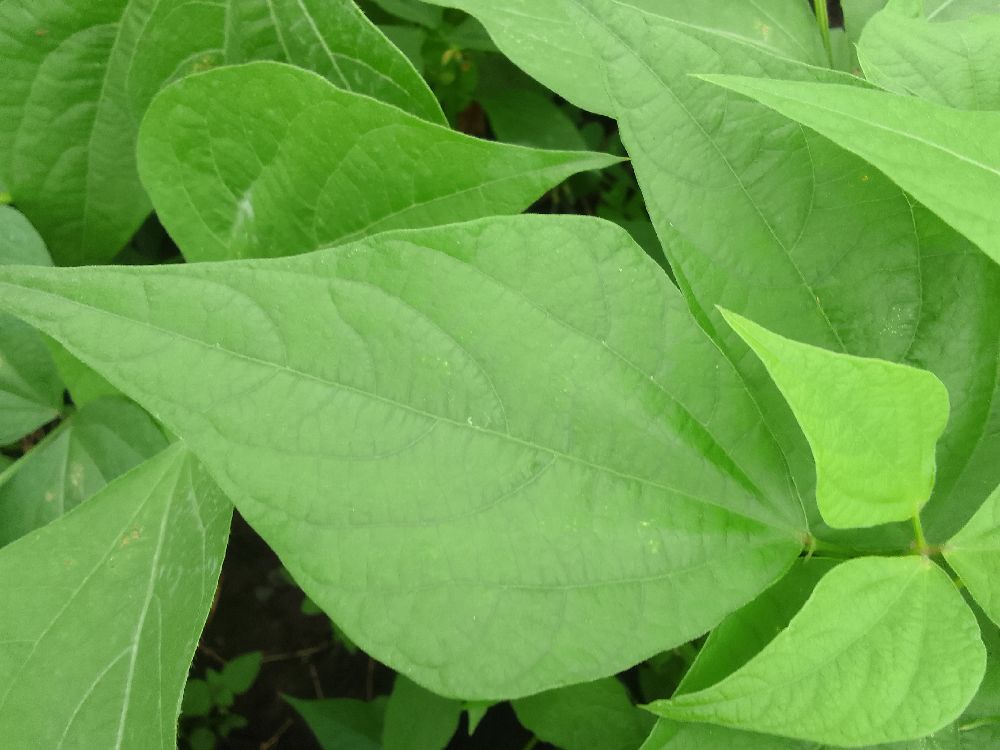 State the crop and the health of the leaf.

common bean, healthy
